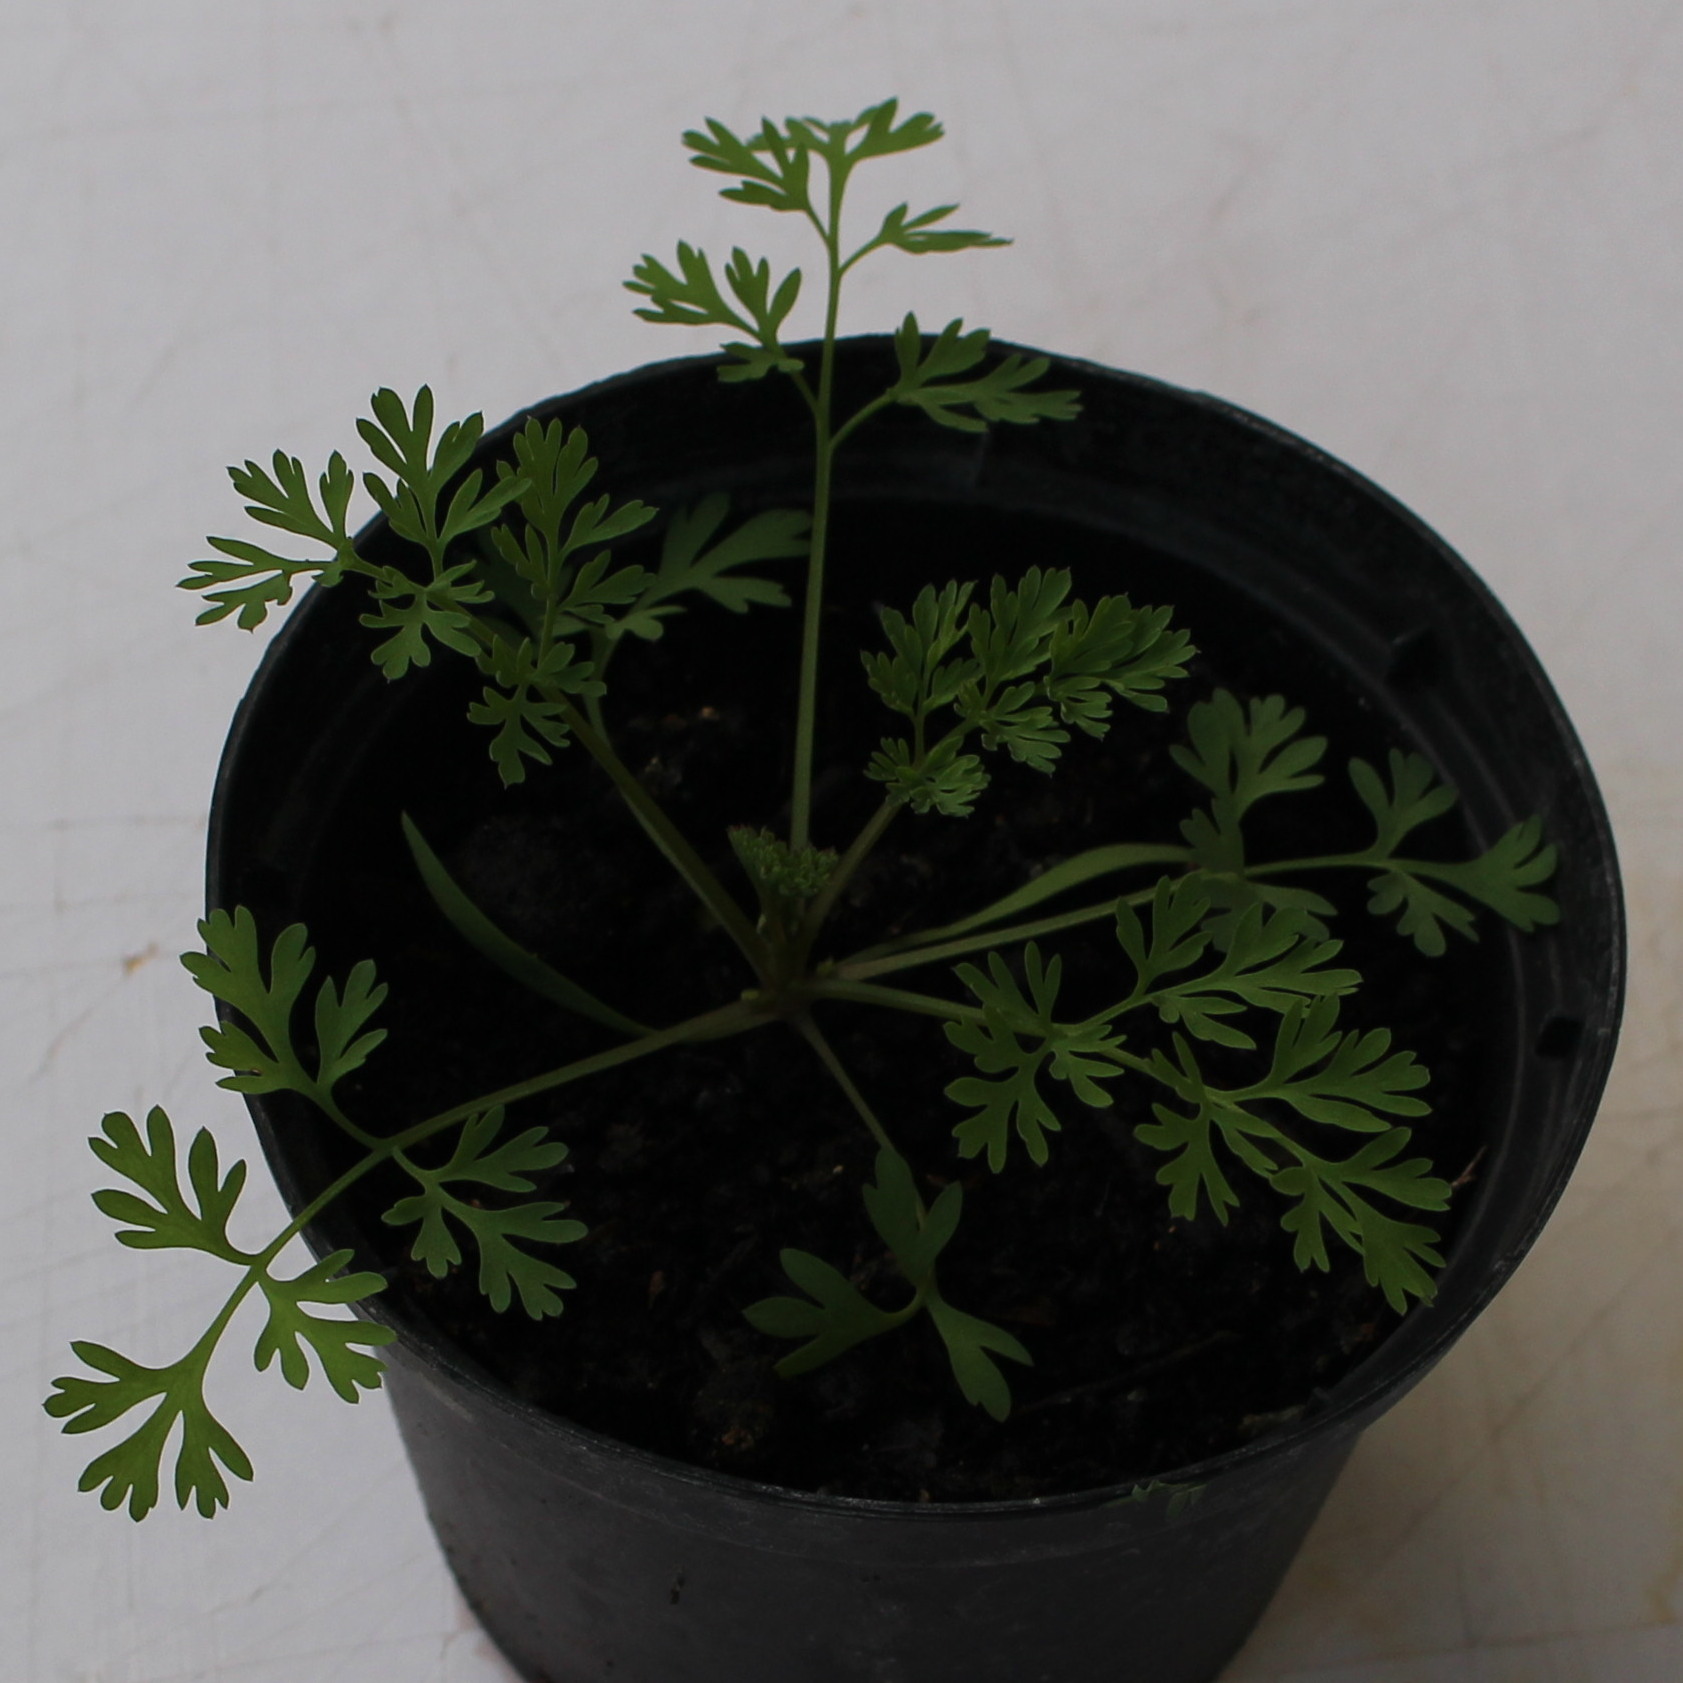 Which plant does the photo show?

Fumaria officinalis
